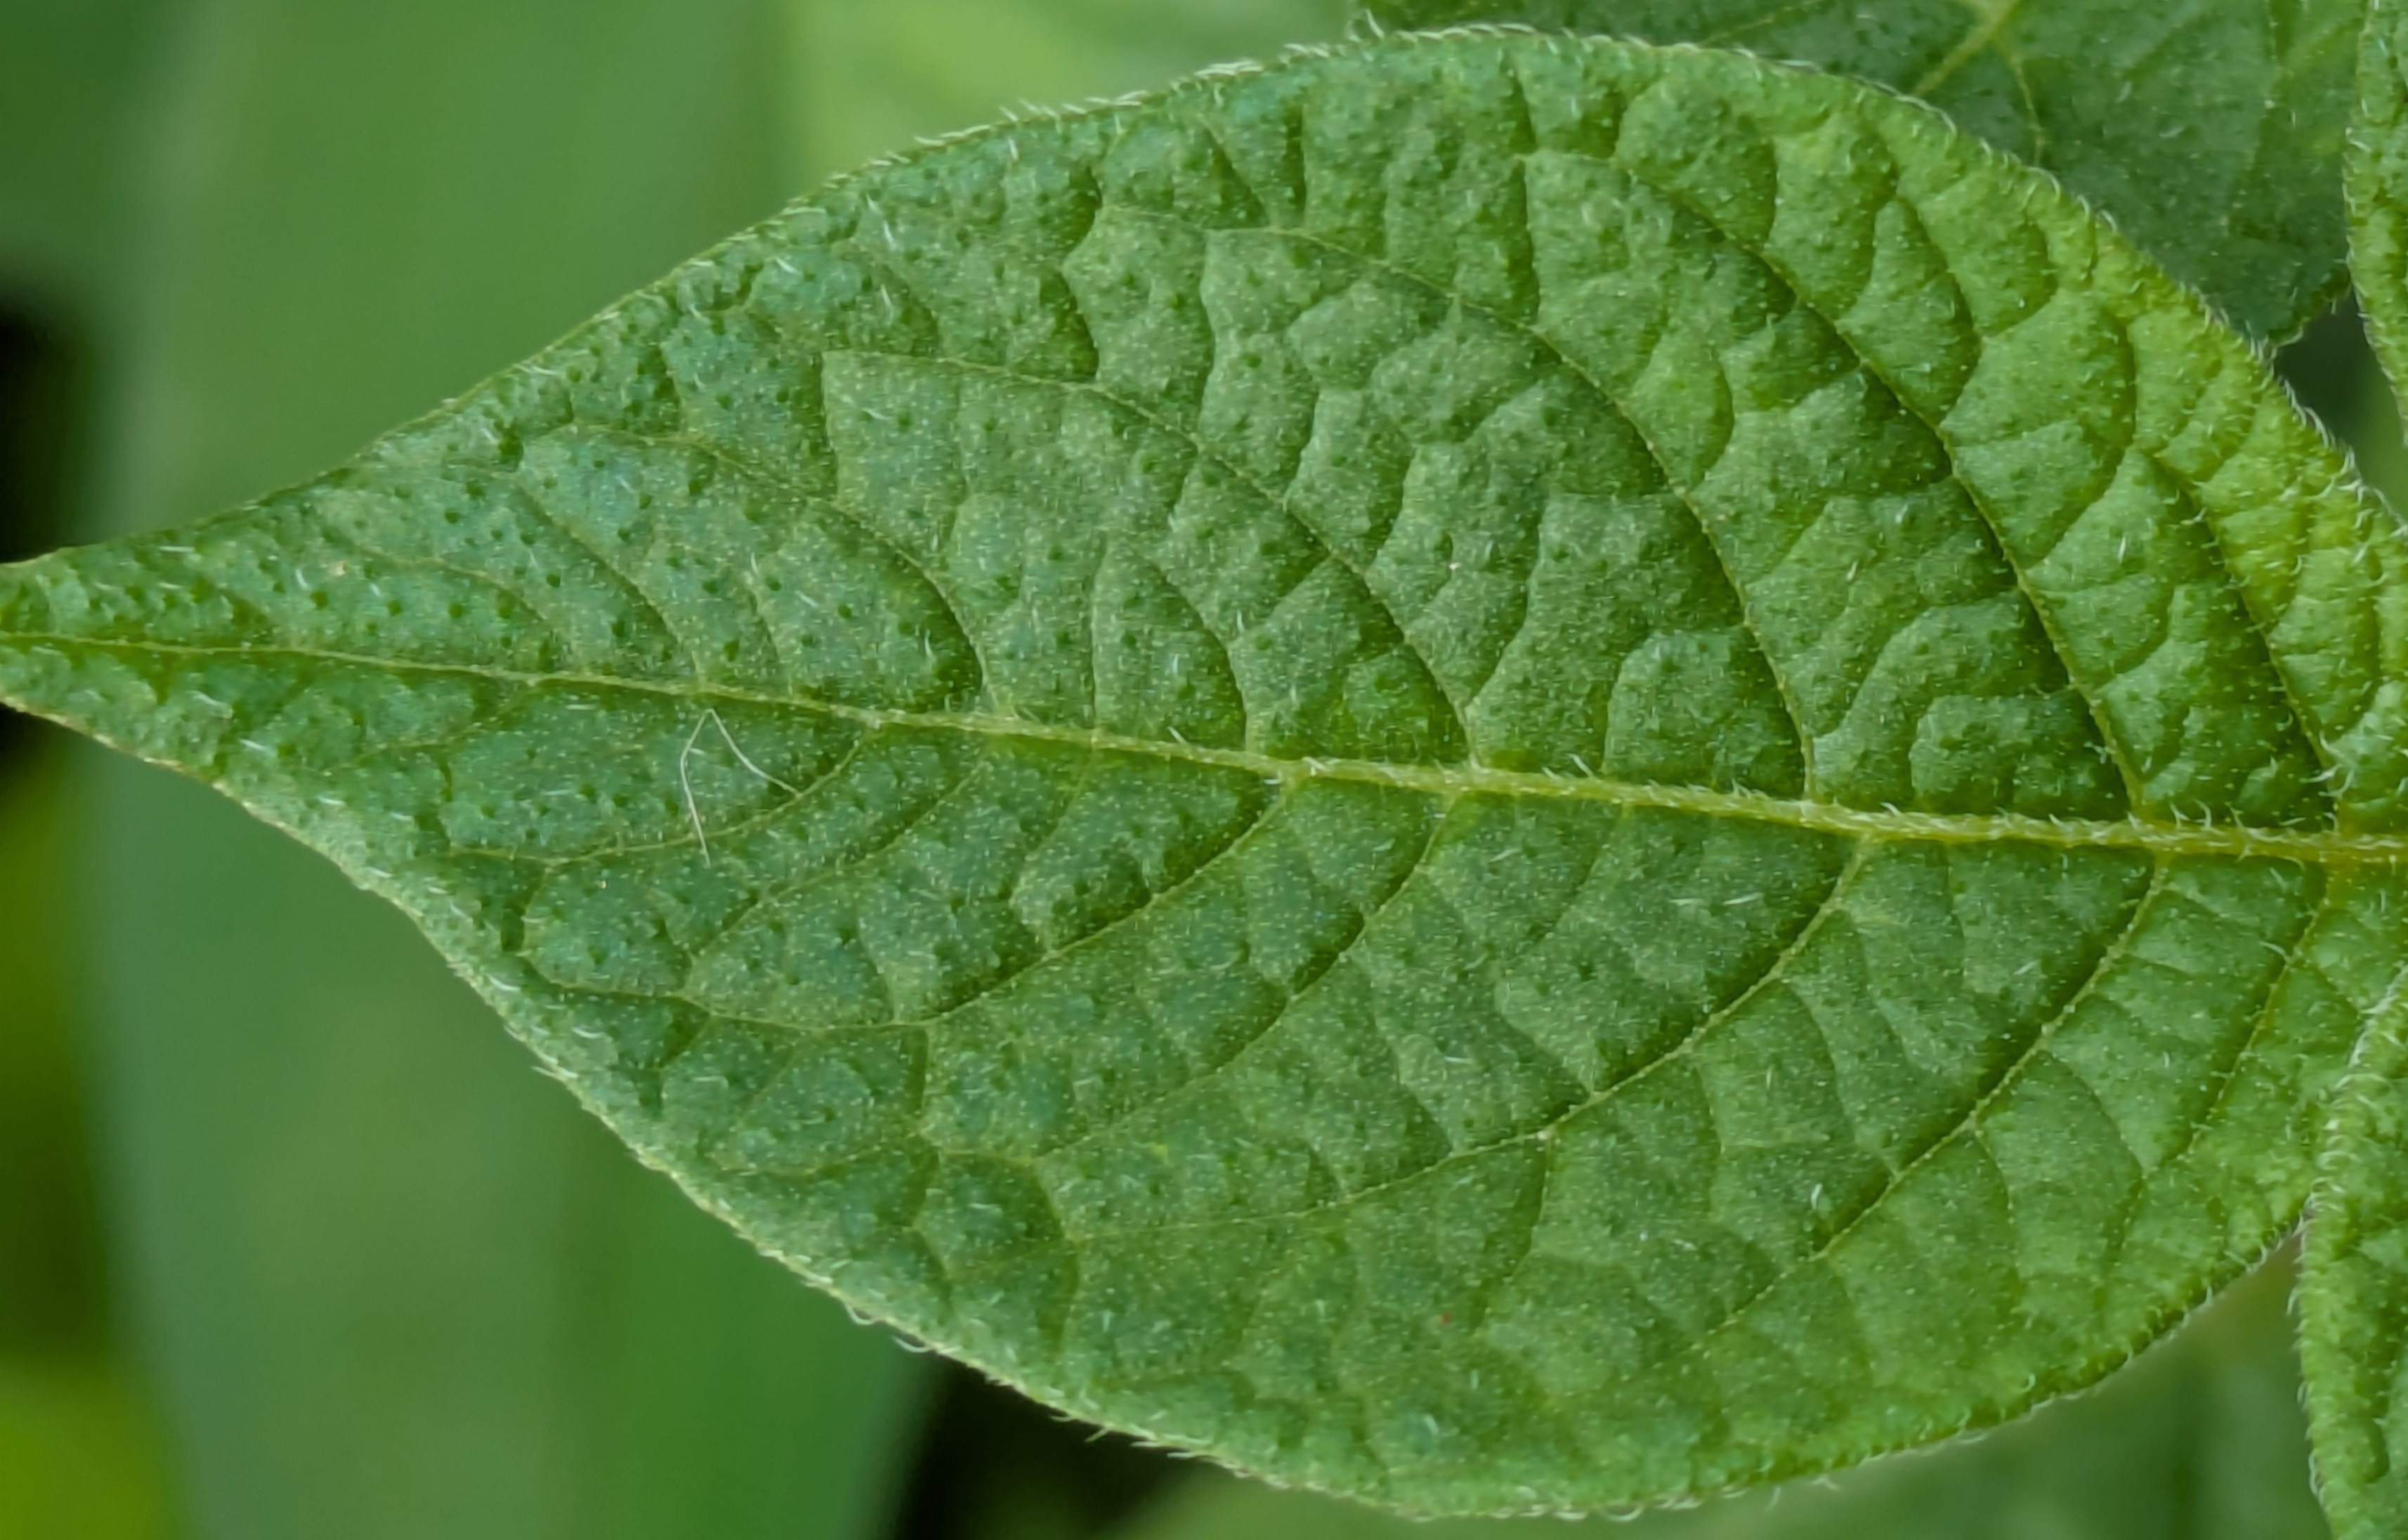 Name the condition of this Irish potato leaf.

healthy
